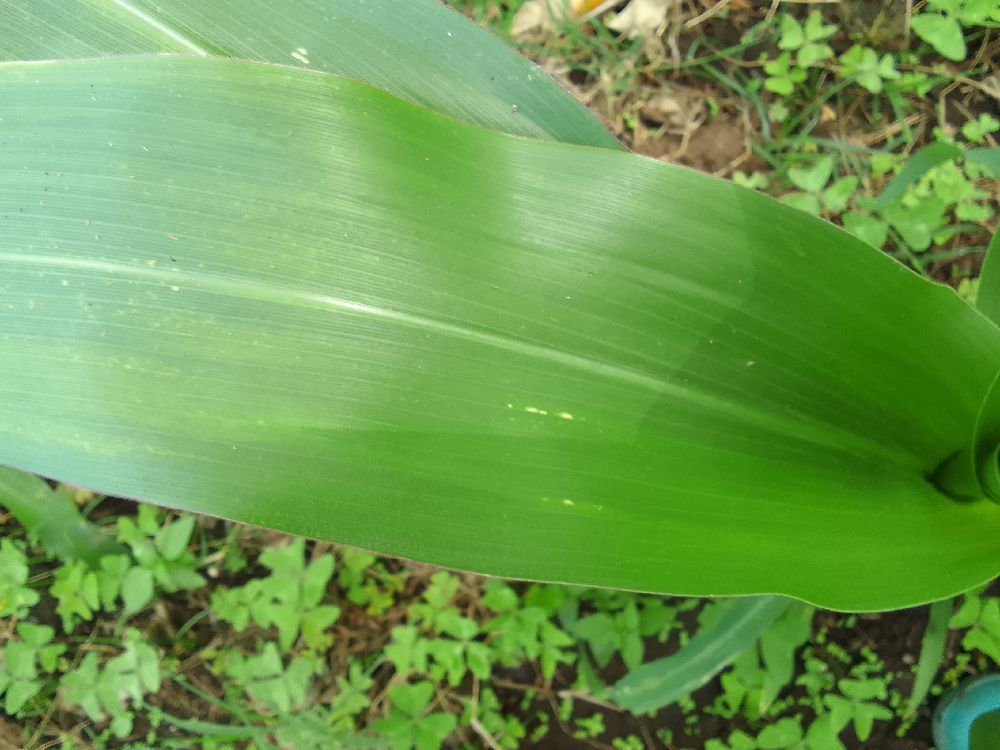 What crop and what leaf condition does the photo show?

maize, healthy
